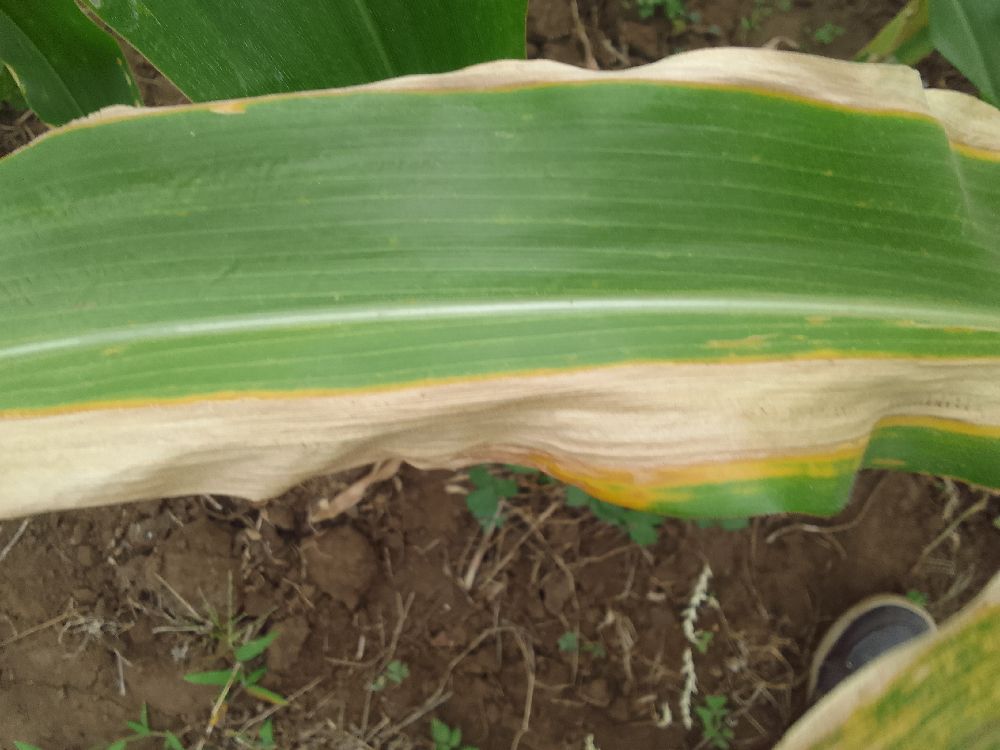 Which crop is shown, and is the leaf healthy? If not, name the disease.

maize, maize lethal necrosis
